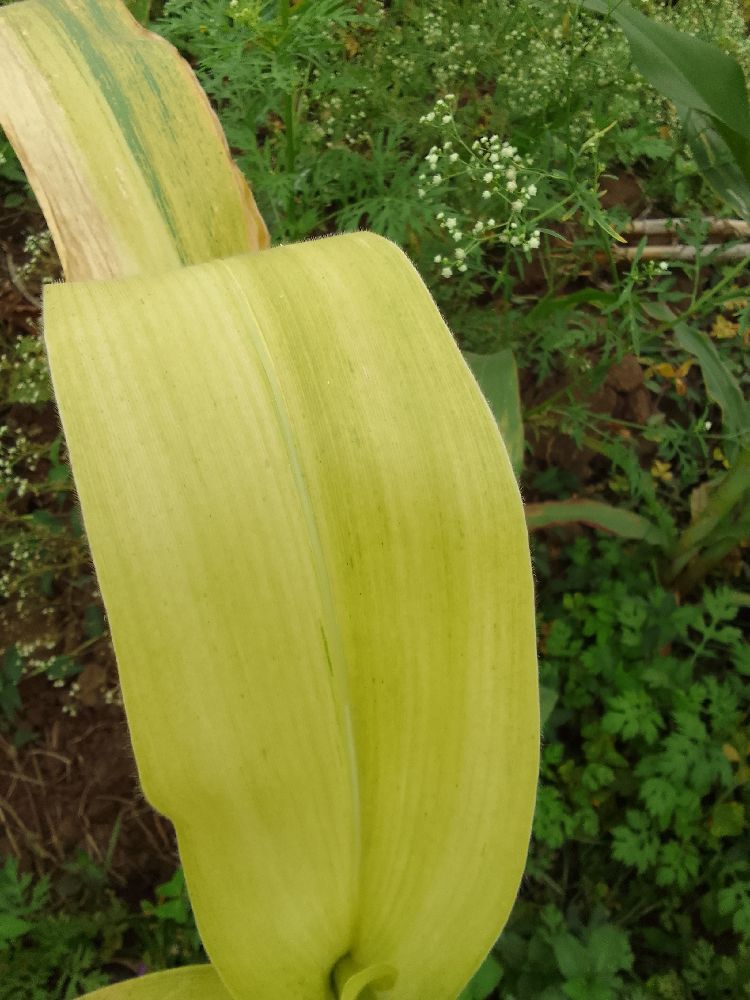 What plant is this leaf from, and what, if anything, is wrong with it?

maize, maize lethal necrosis
